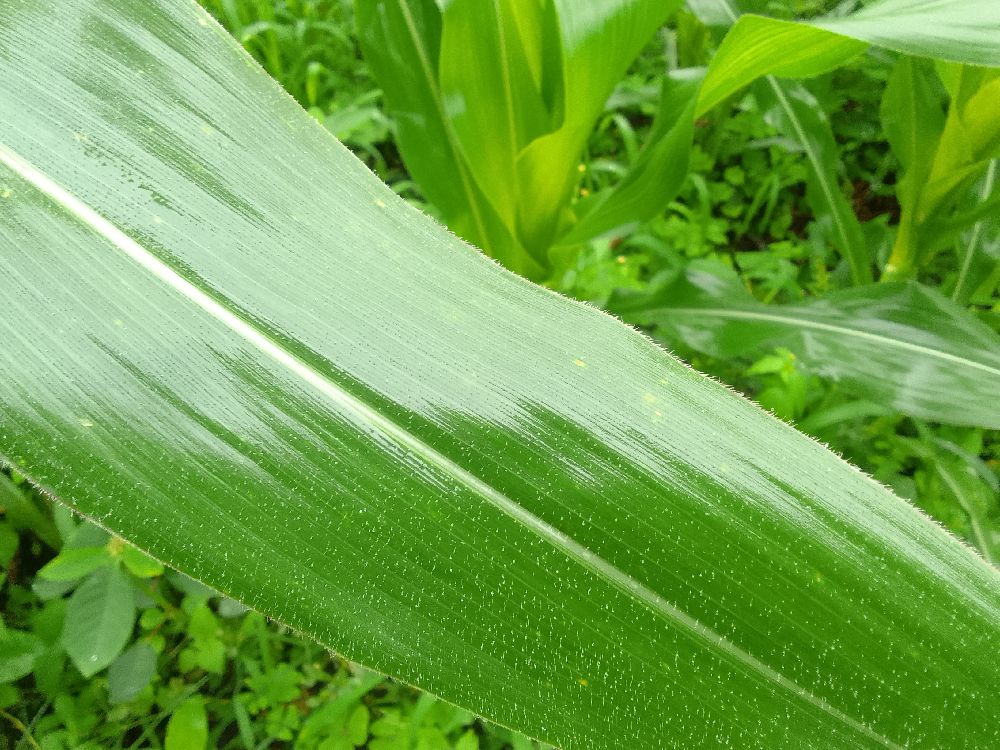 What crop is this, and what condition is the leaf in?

maize, healthy
